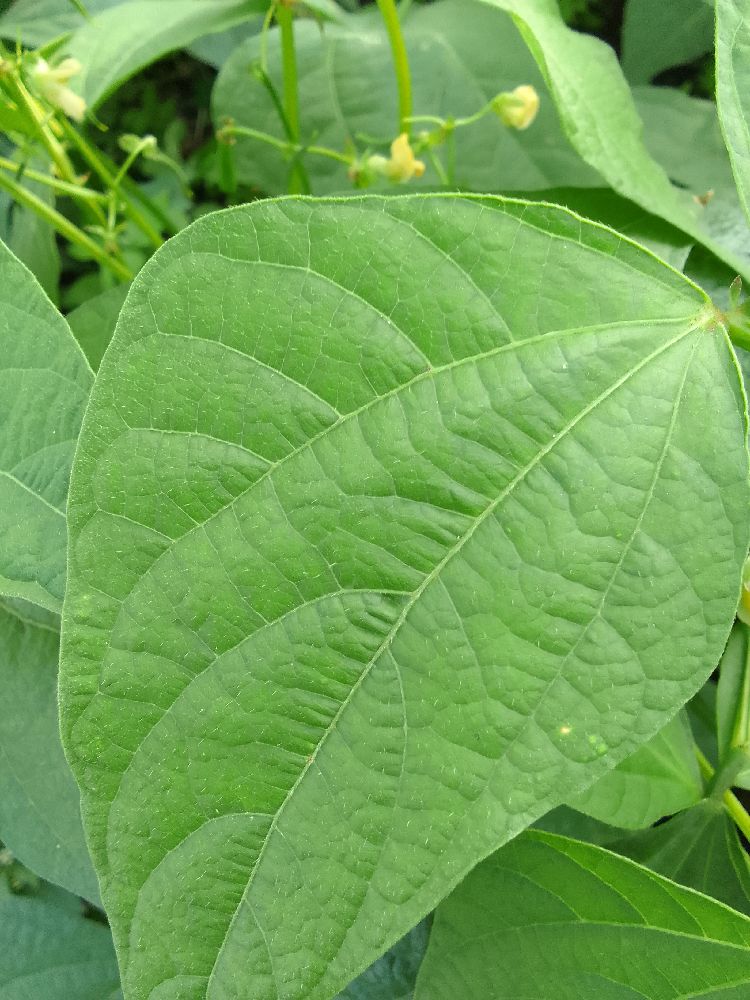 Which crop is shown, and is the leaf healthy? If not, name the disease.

common bean, healthy
